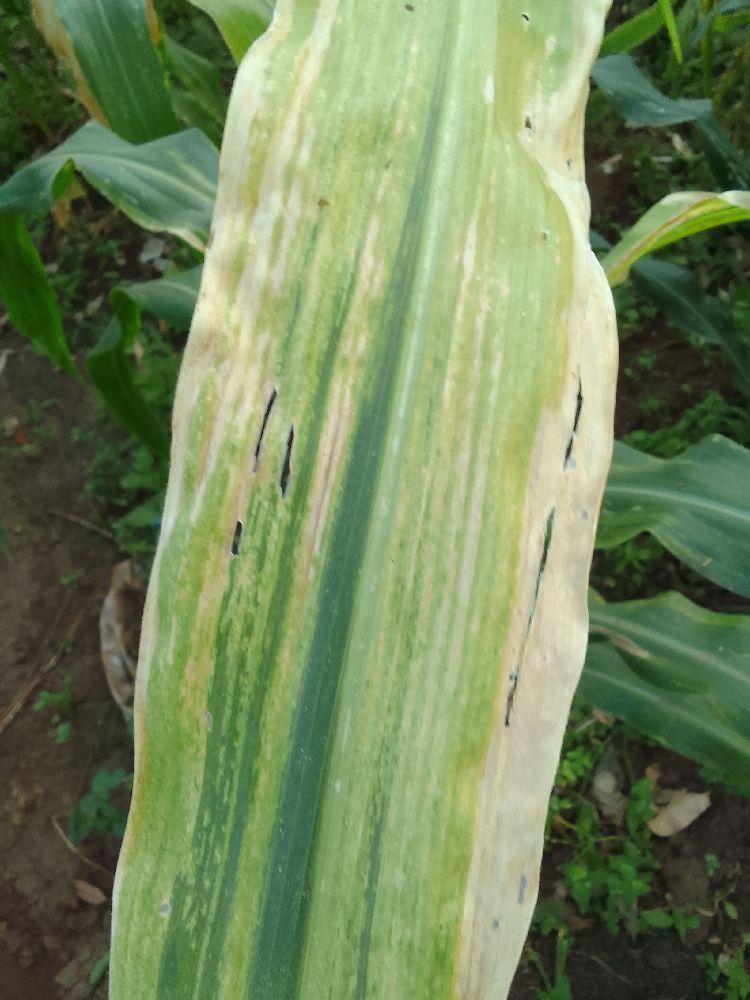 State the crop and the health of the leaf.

maize, maize lethal necrosis
